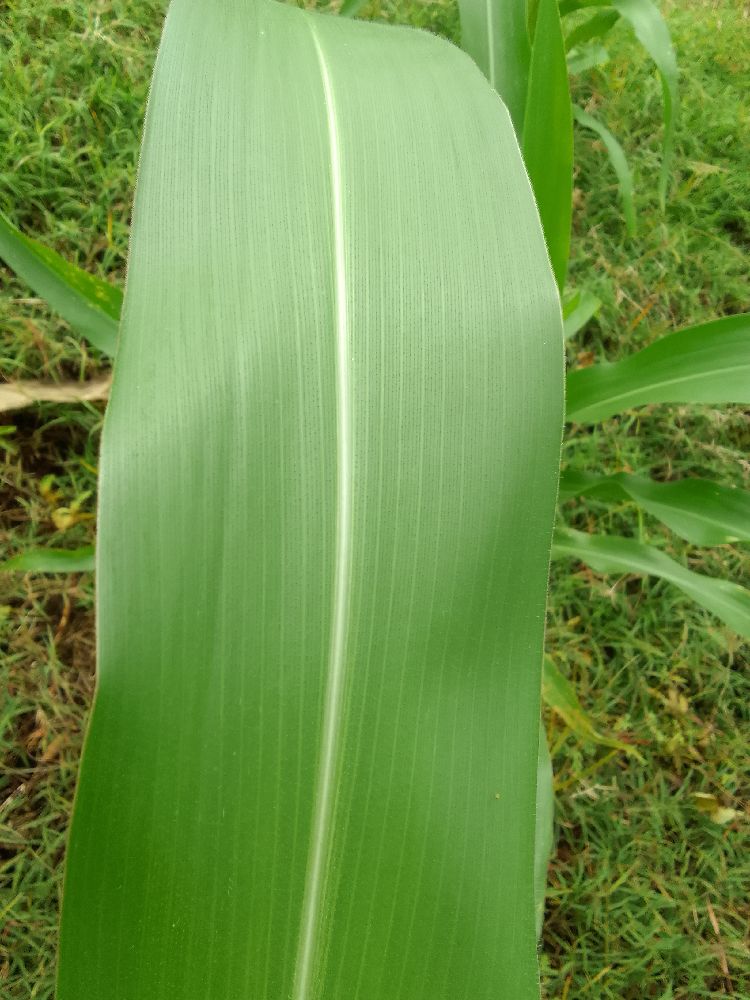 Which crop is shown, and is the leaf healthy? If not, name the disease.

maize, healthy
